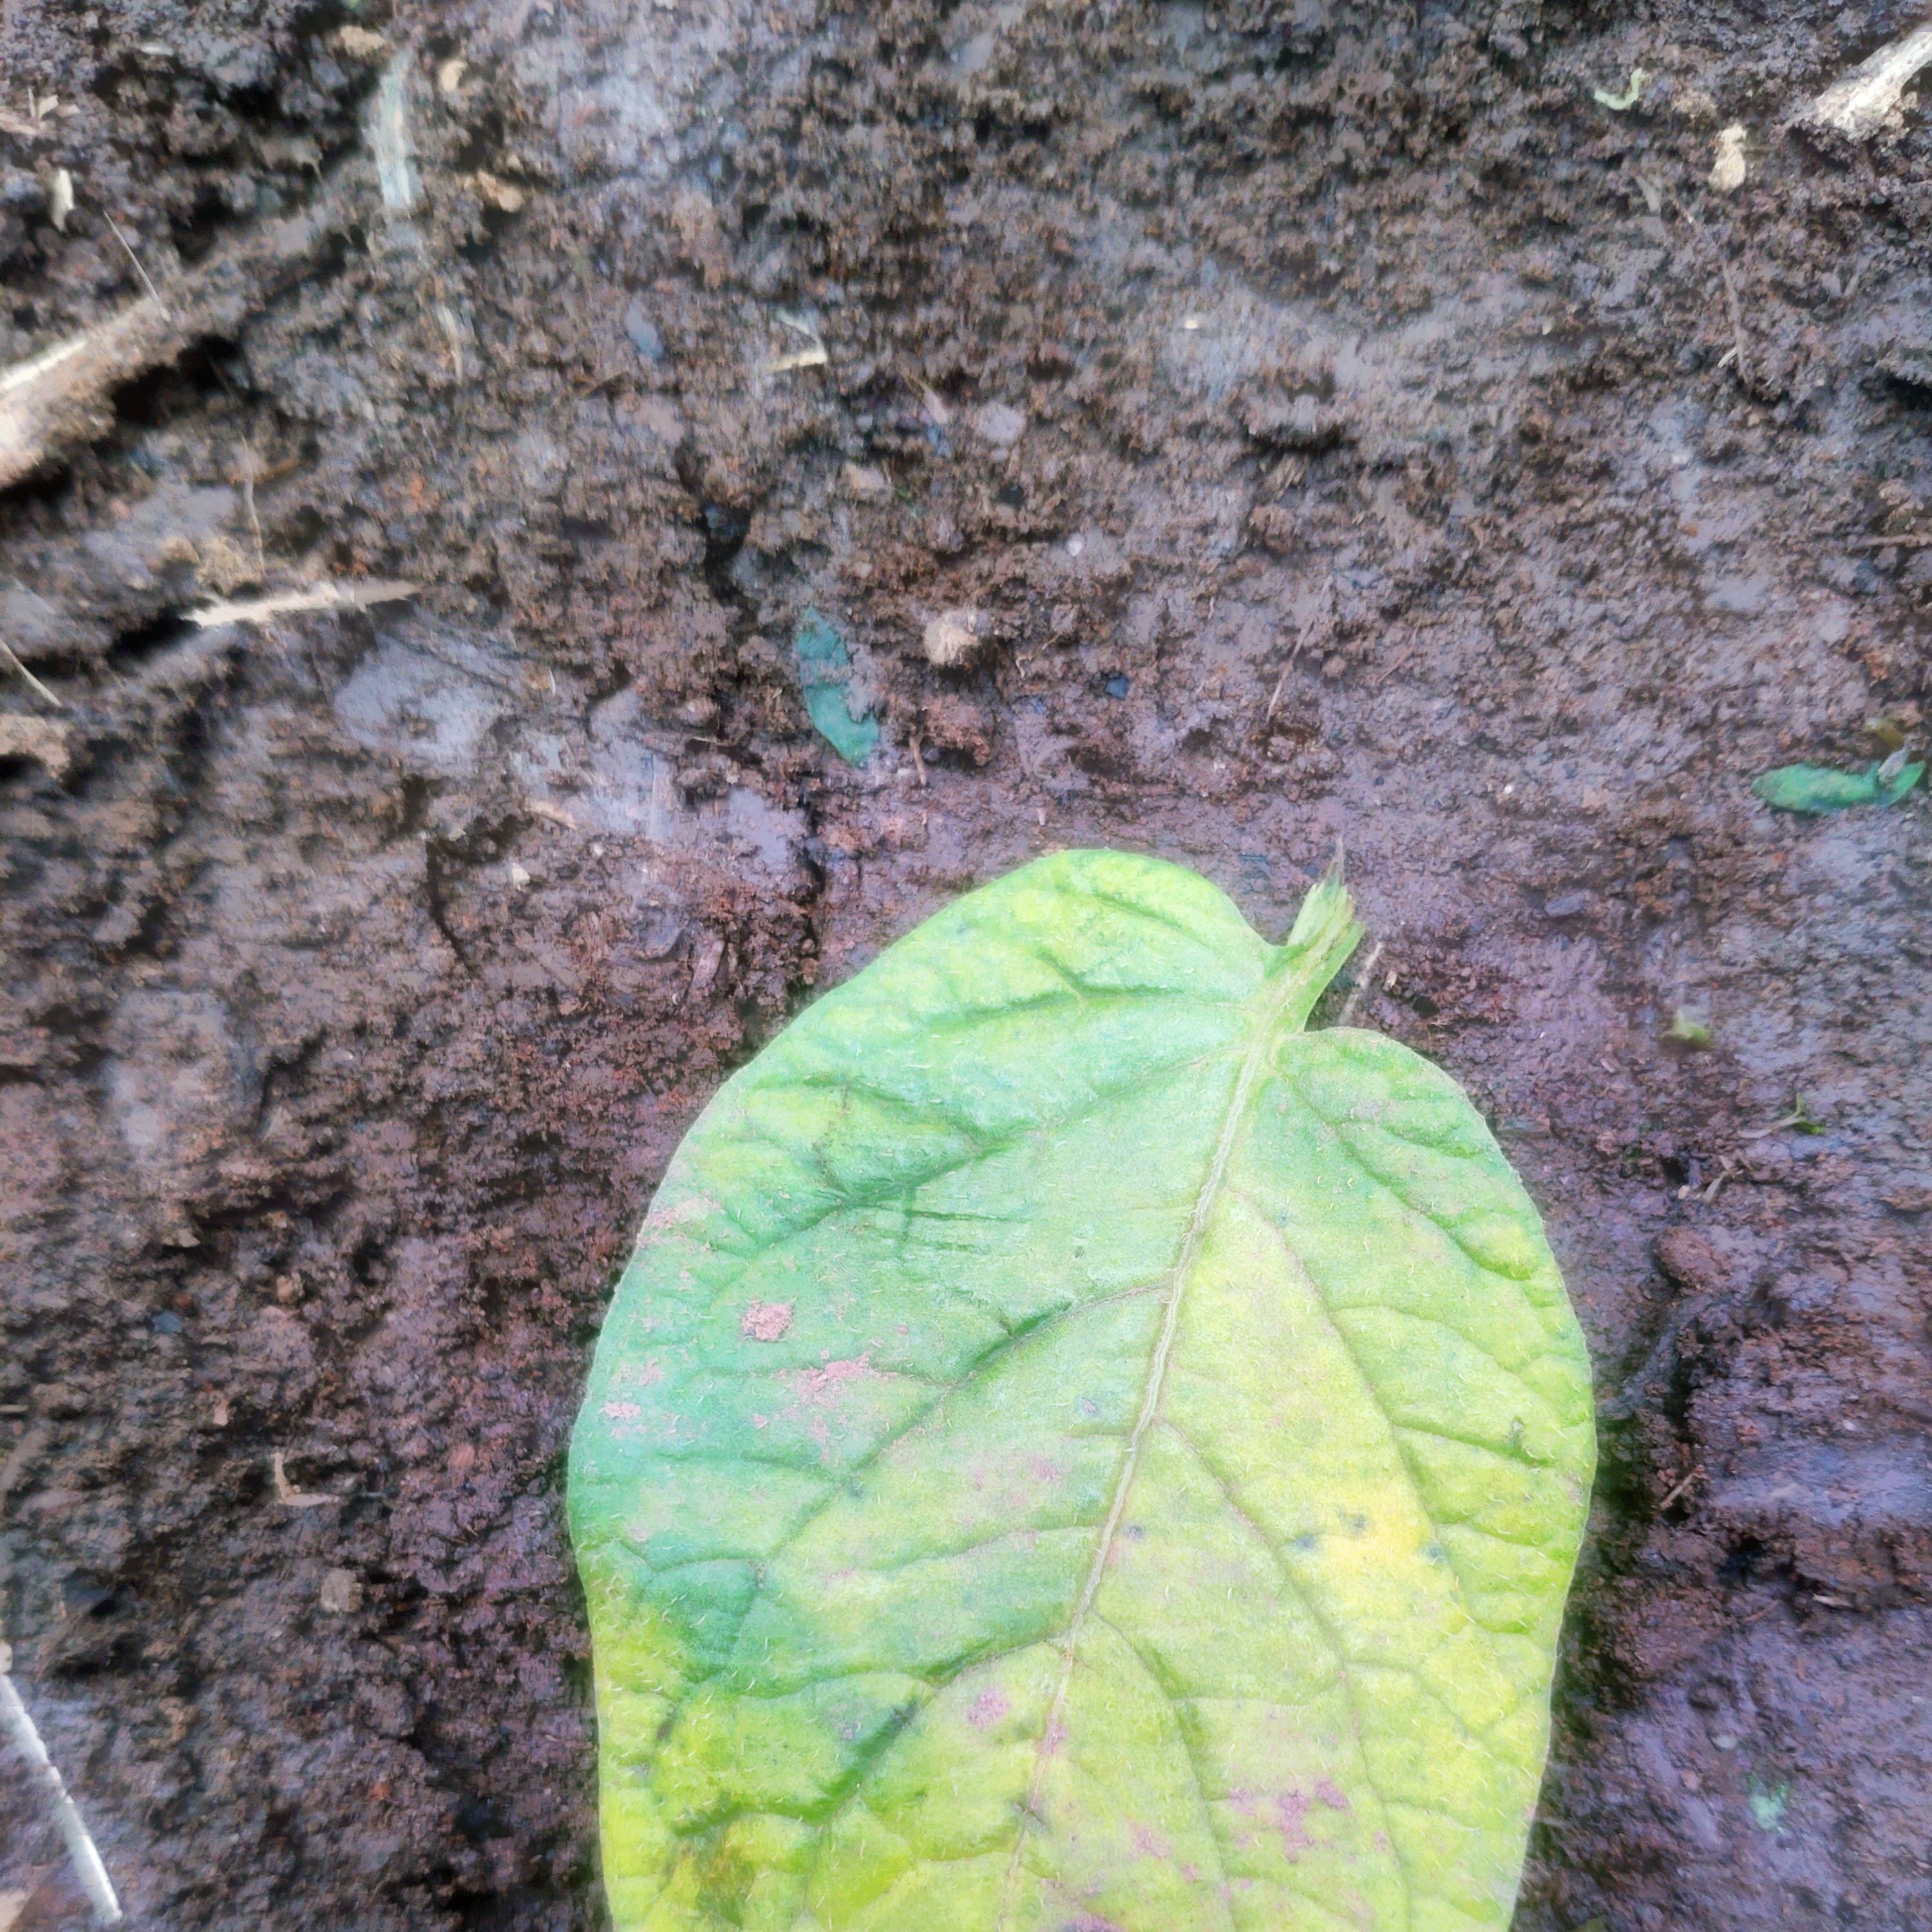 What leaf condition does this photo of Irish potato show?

late blight
